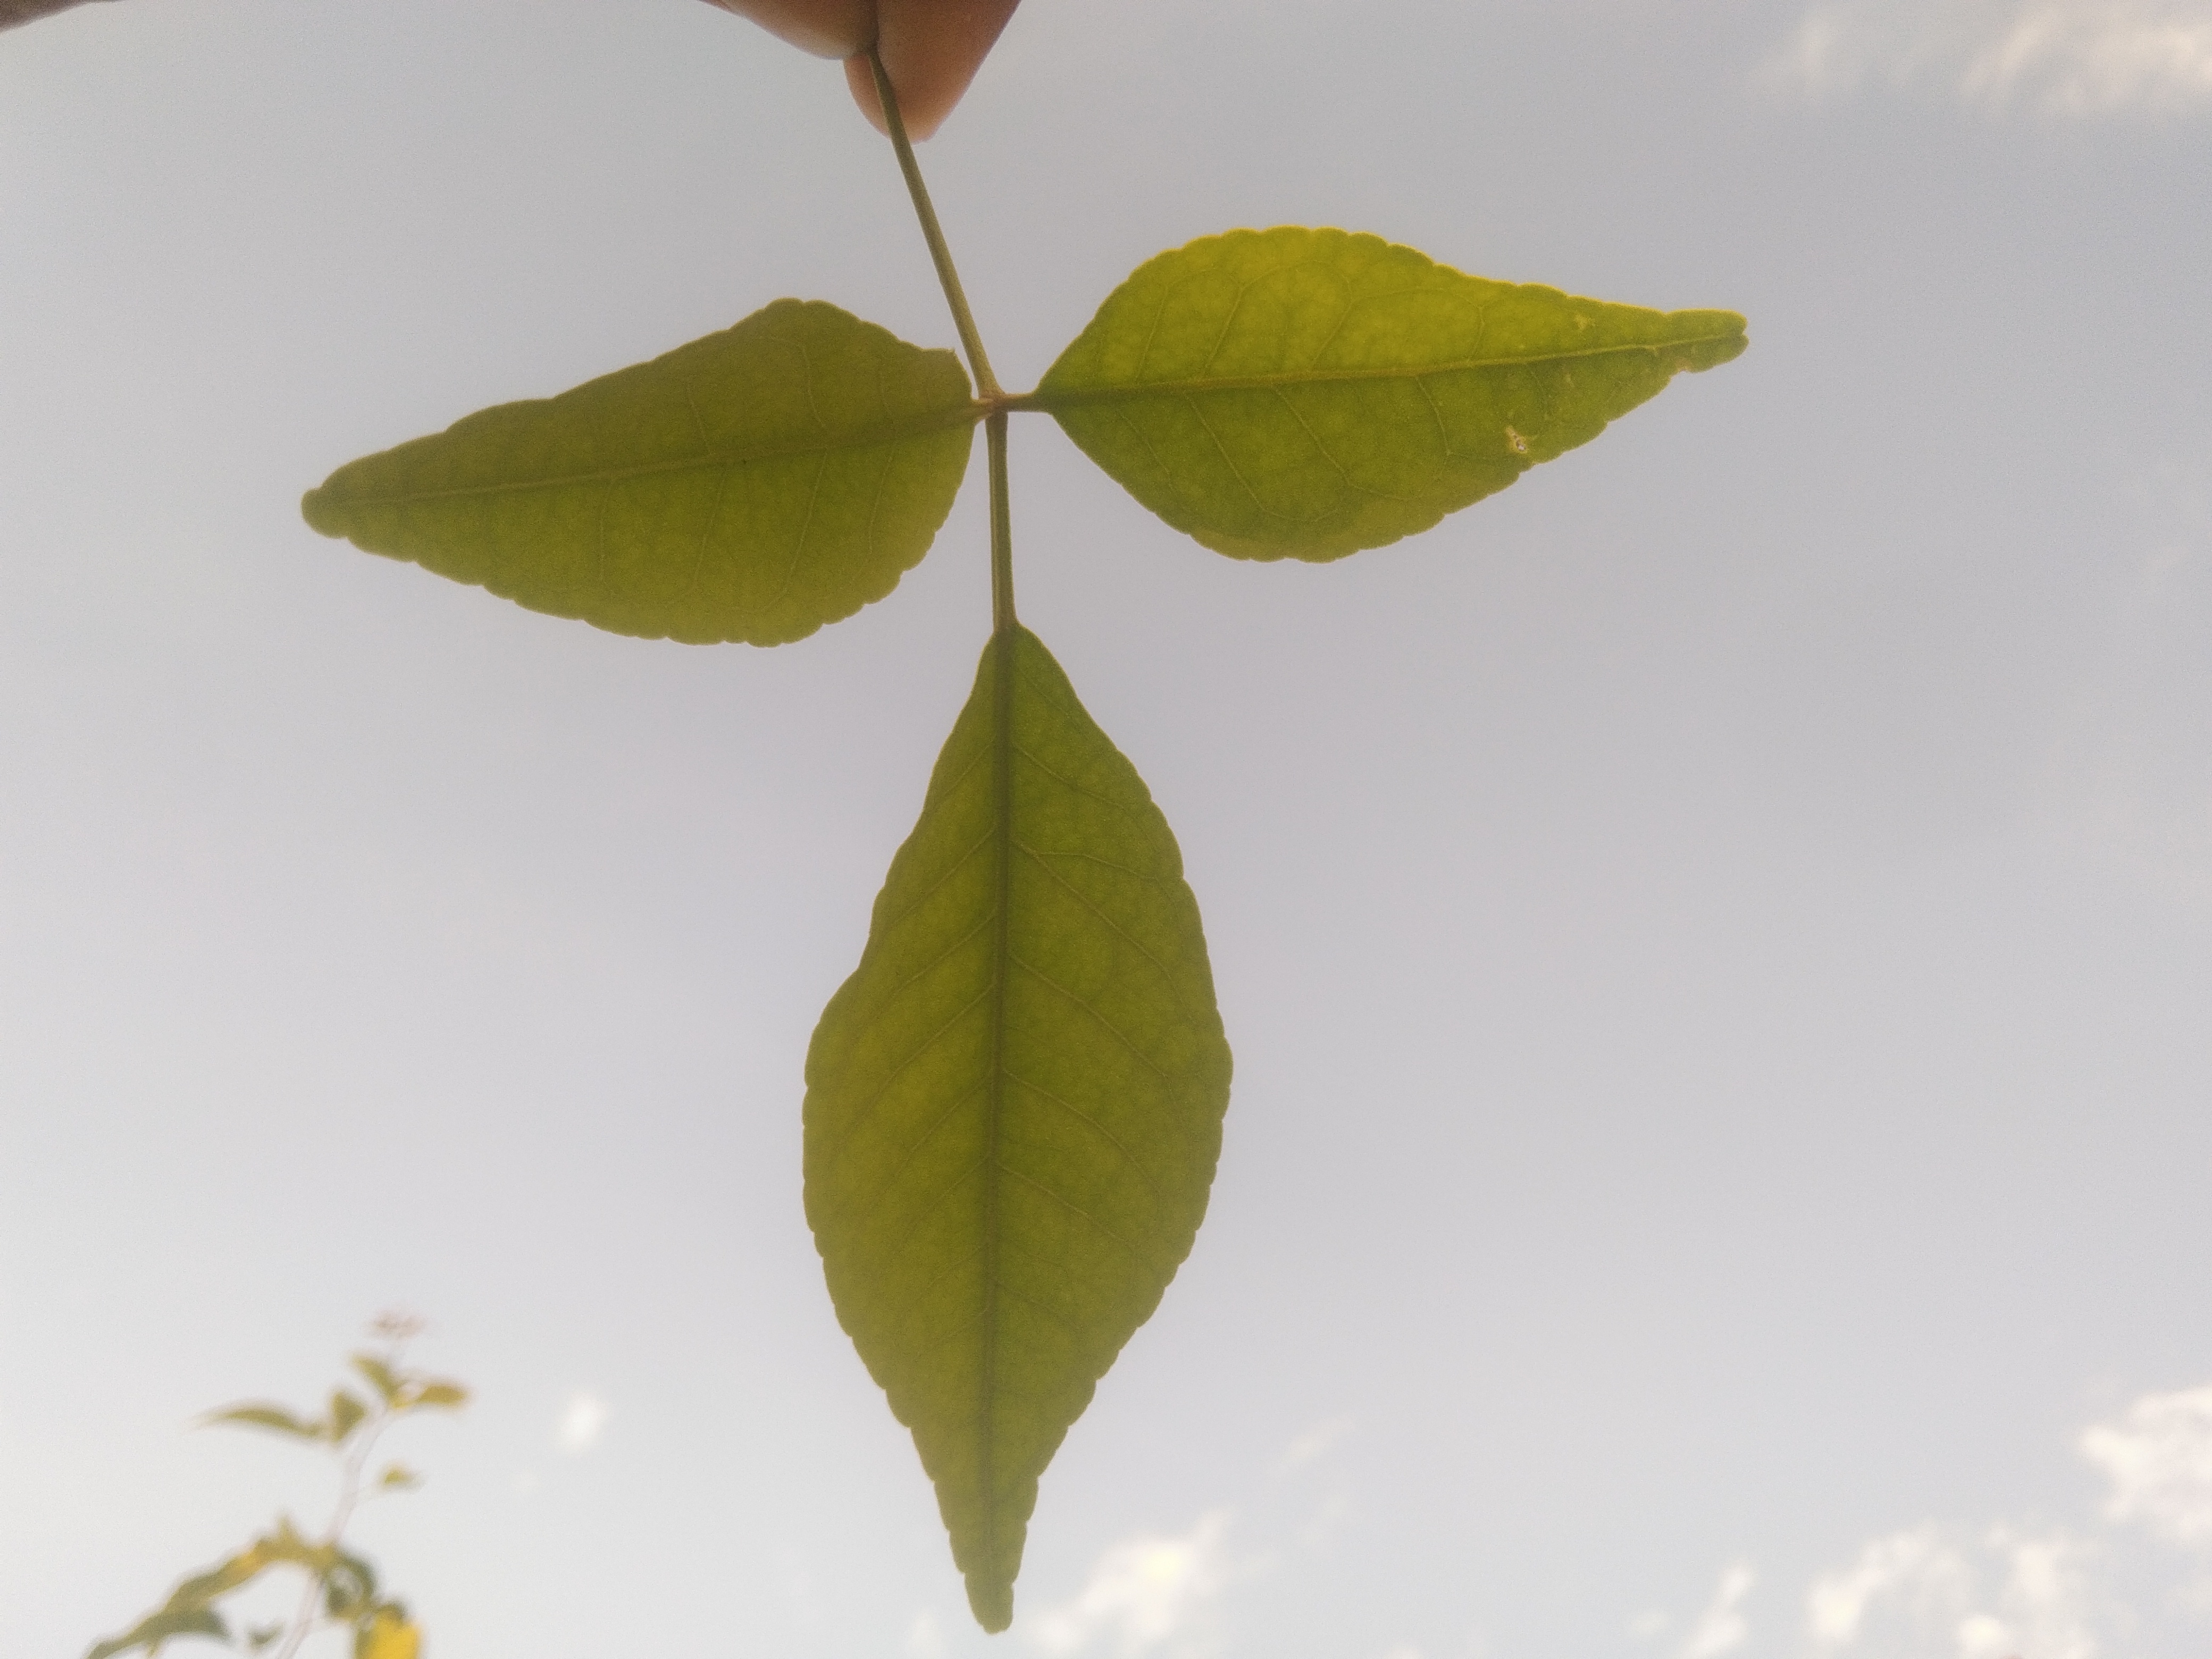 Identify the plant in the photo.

wood apple
